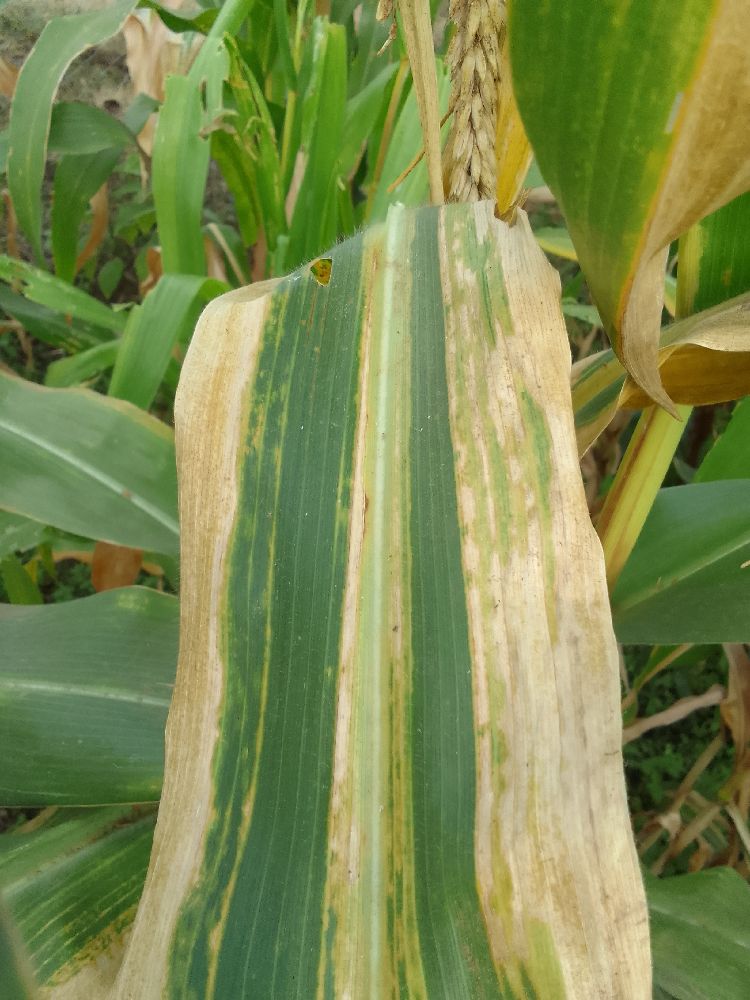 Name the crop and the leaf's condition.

maize, maize lethal necrosis
